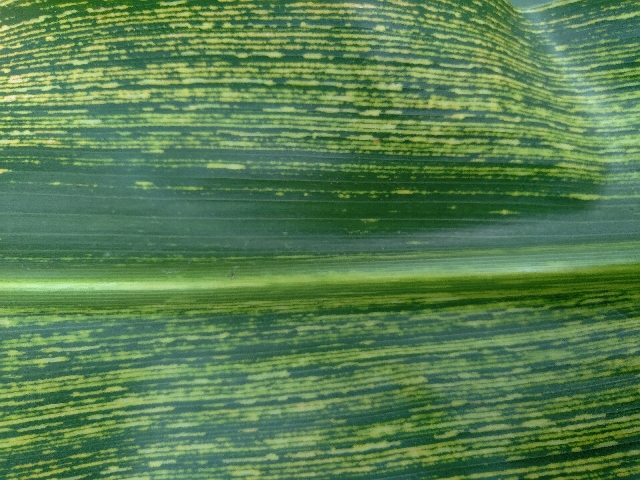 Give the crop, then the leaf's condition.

maize, maize streak virus
